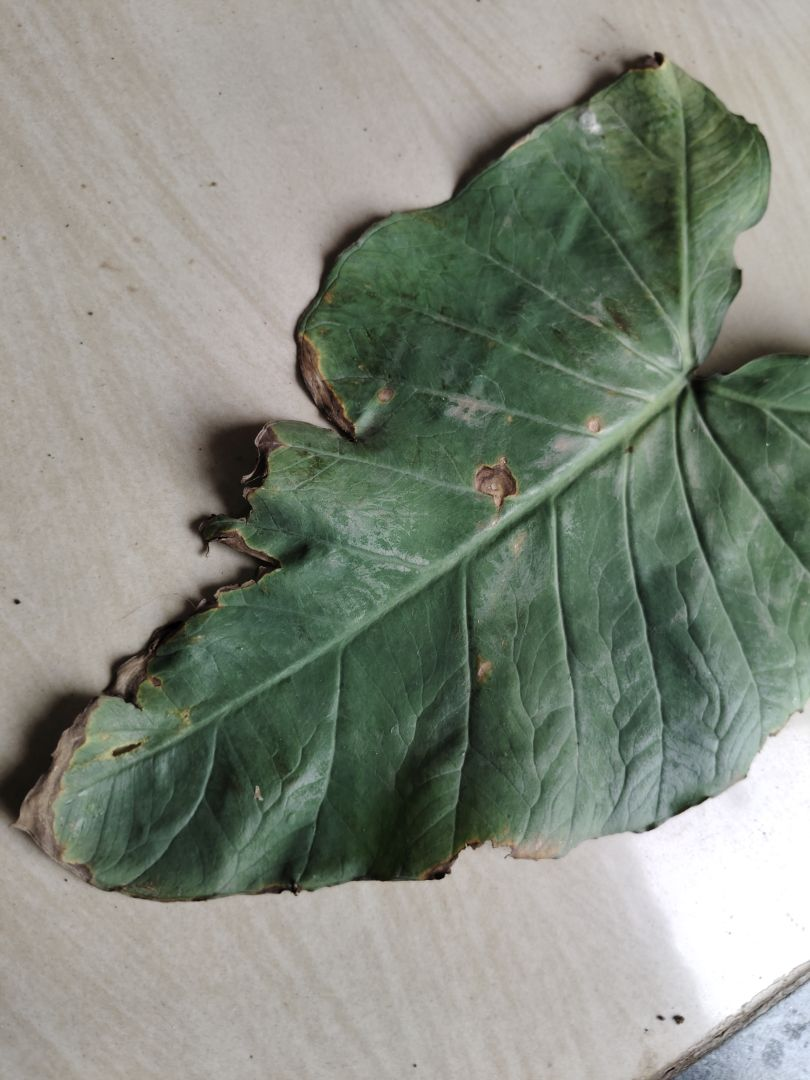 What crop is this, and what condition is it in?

taro, leaf blight
